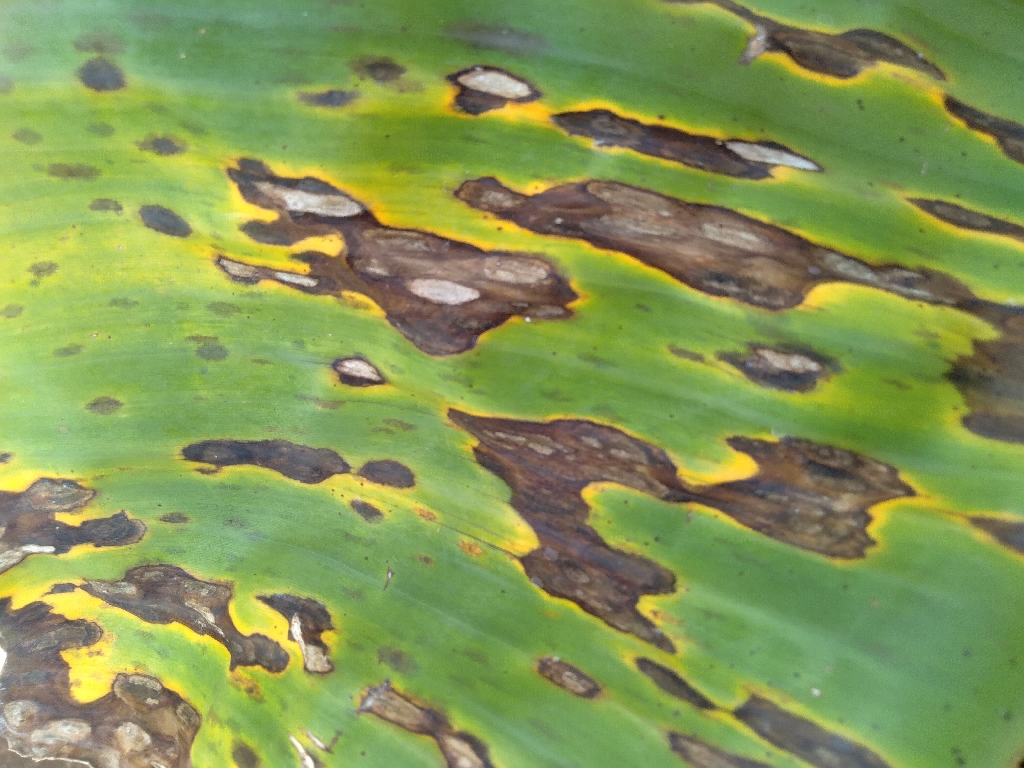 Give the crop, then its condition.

banana, black sigatoka
